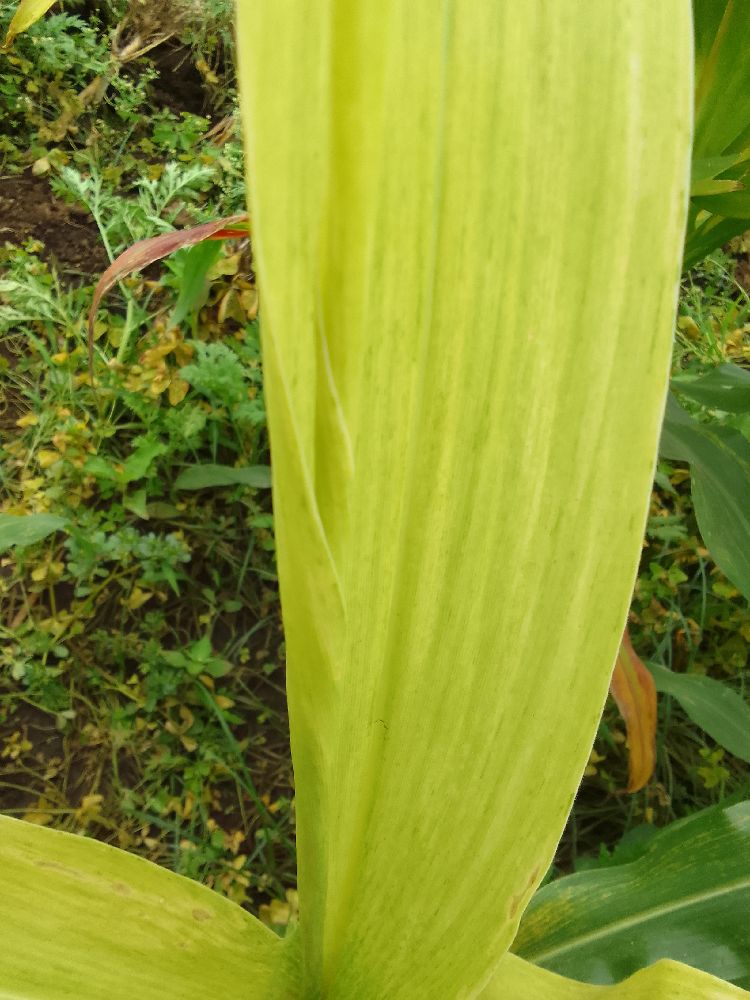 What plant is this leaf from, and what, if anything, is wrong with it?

maize, maize lethal necrosis
